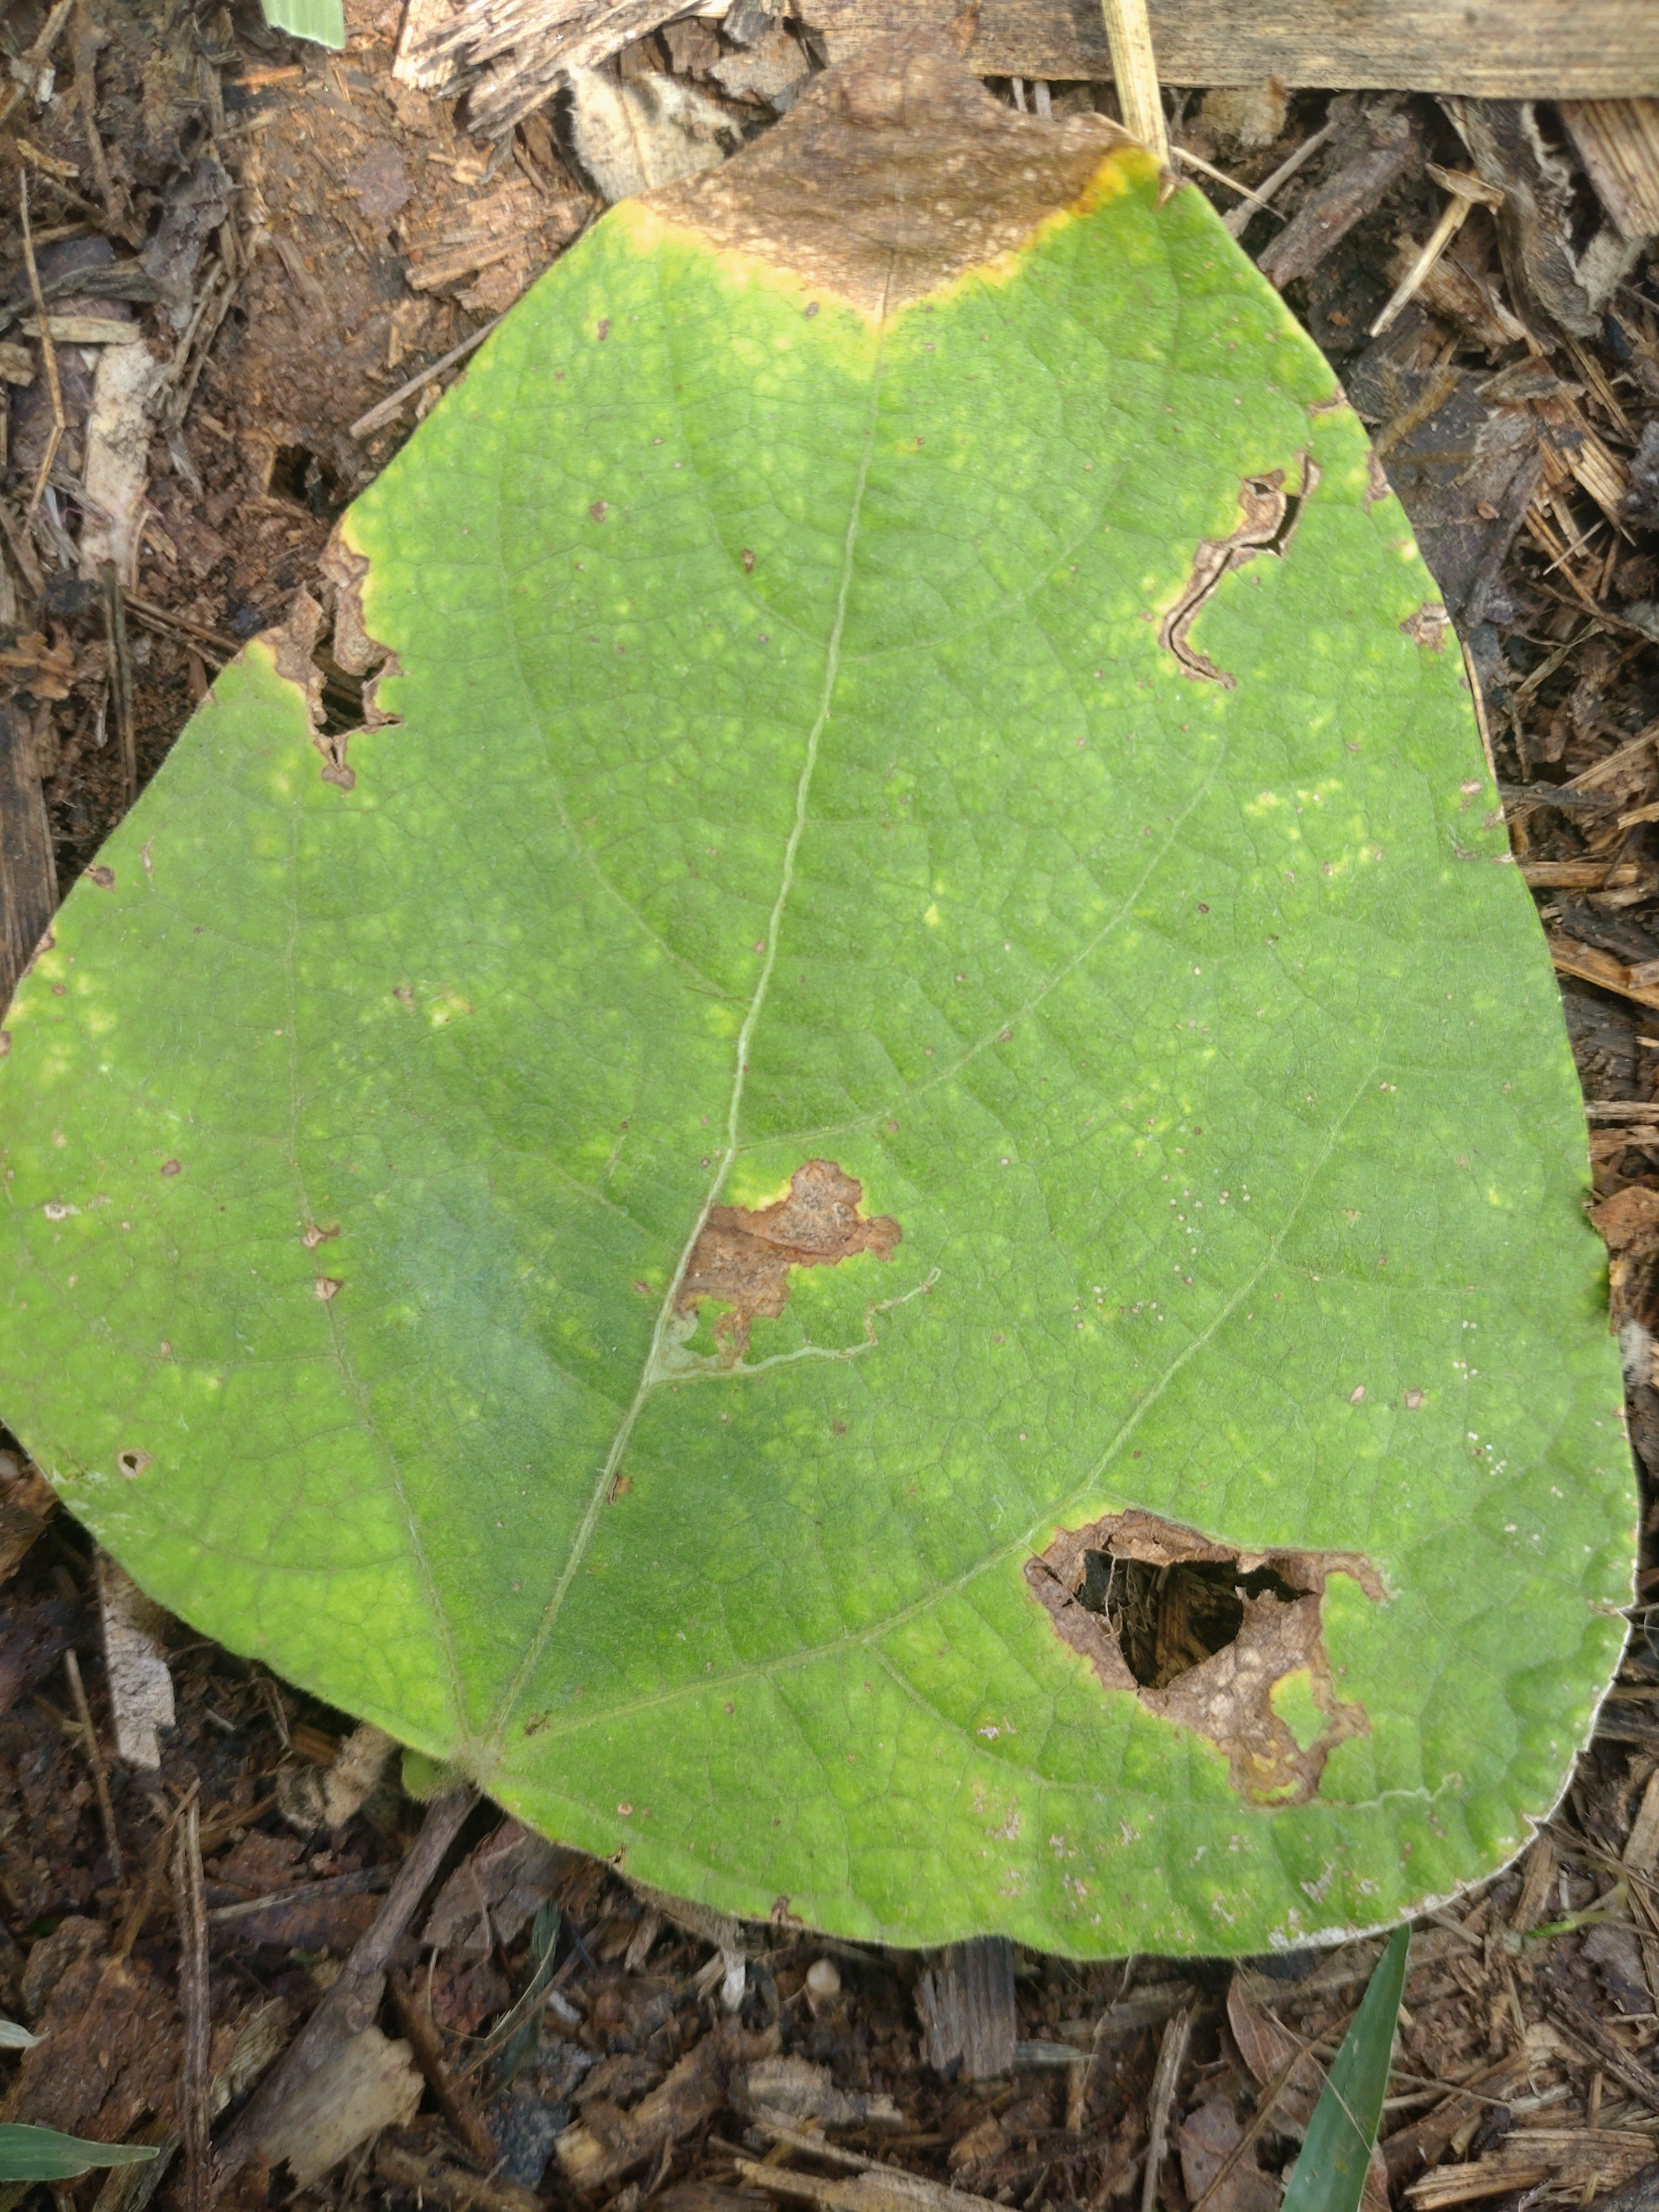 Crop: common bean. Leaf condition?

rust
